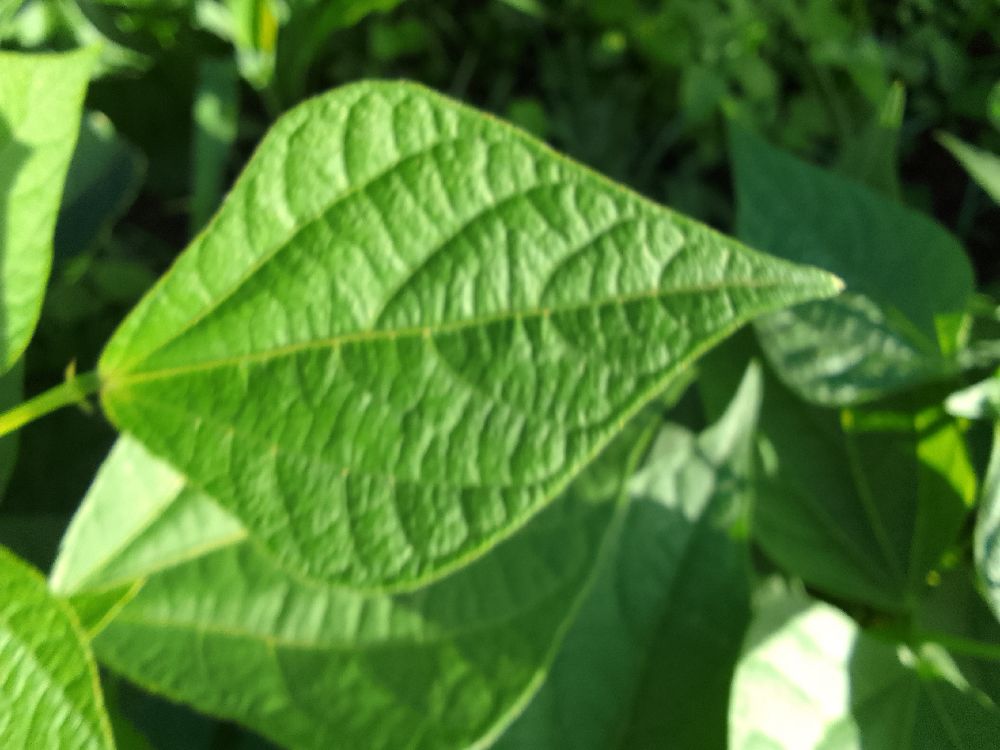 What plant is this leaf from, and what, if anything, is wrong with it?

common bean, healthy
